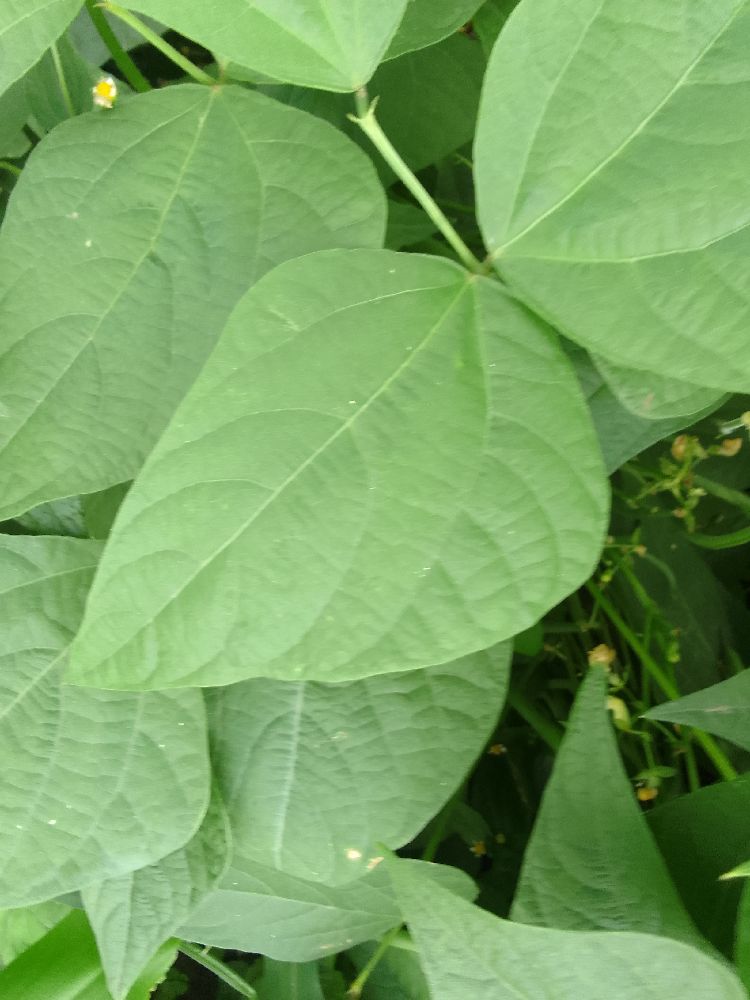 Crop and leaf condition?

common bean, healthy
